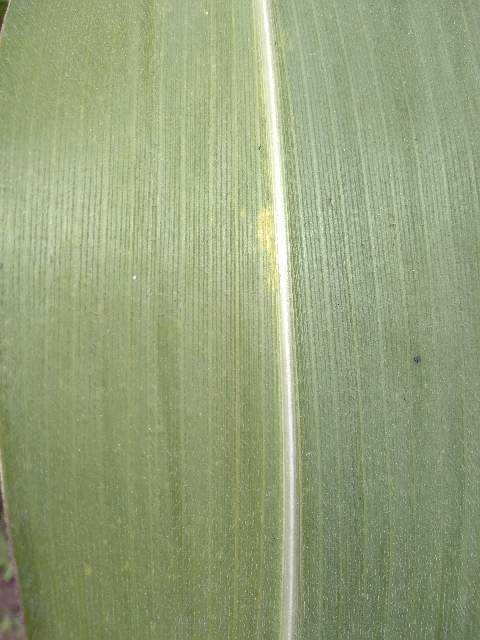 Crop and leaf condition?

maize, healthy
